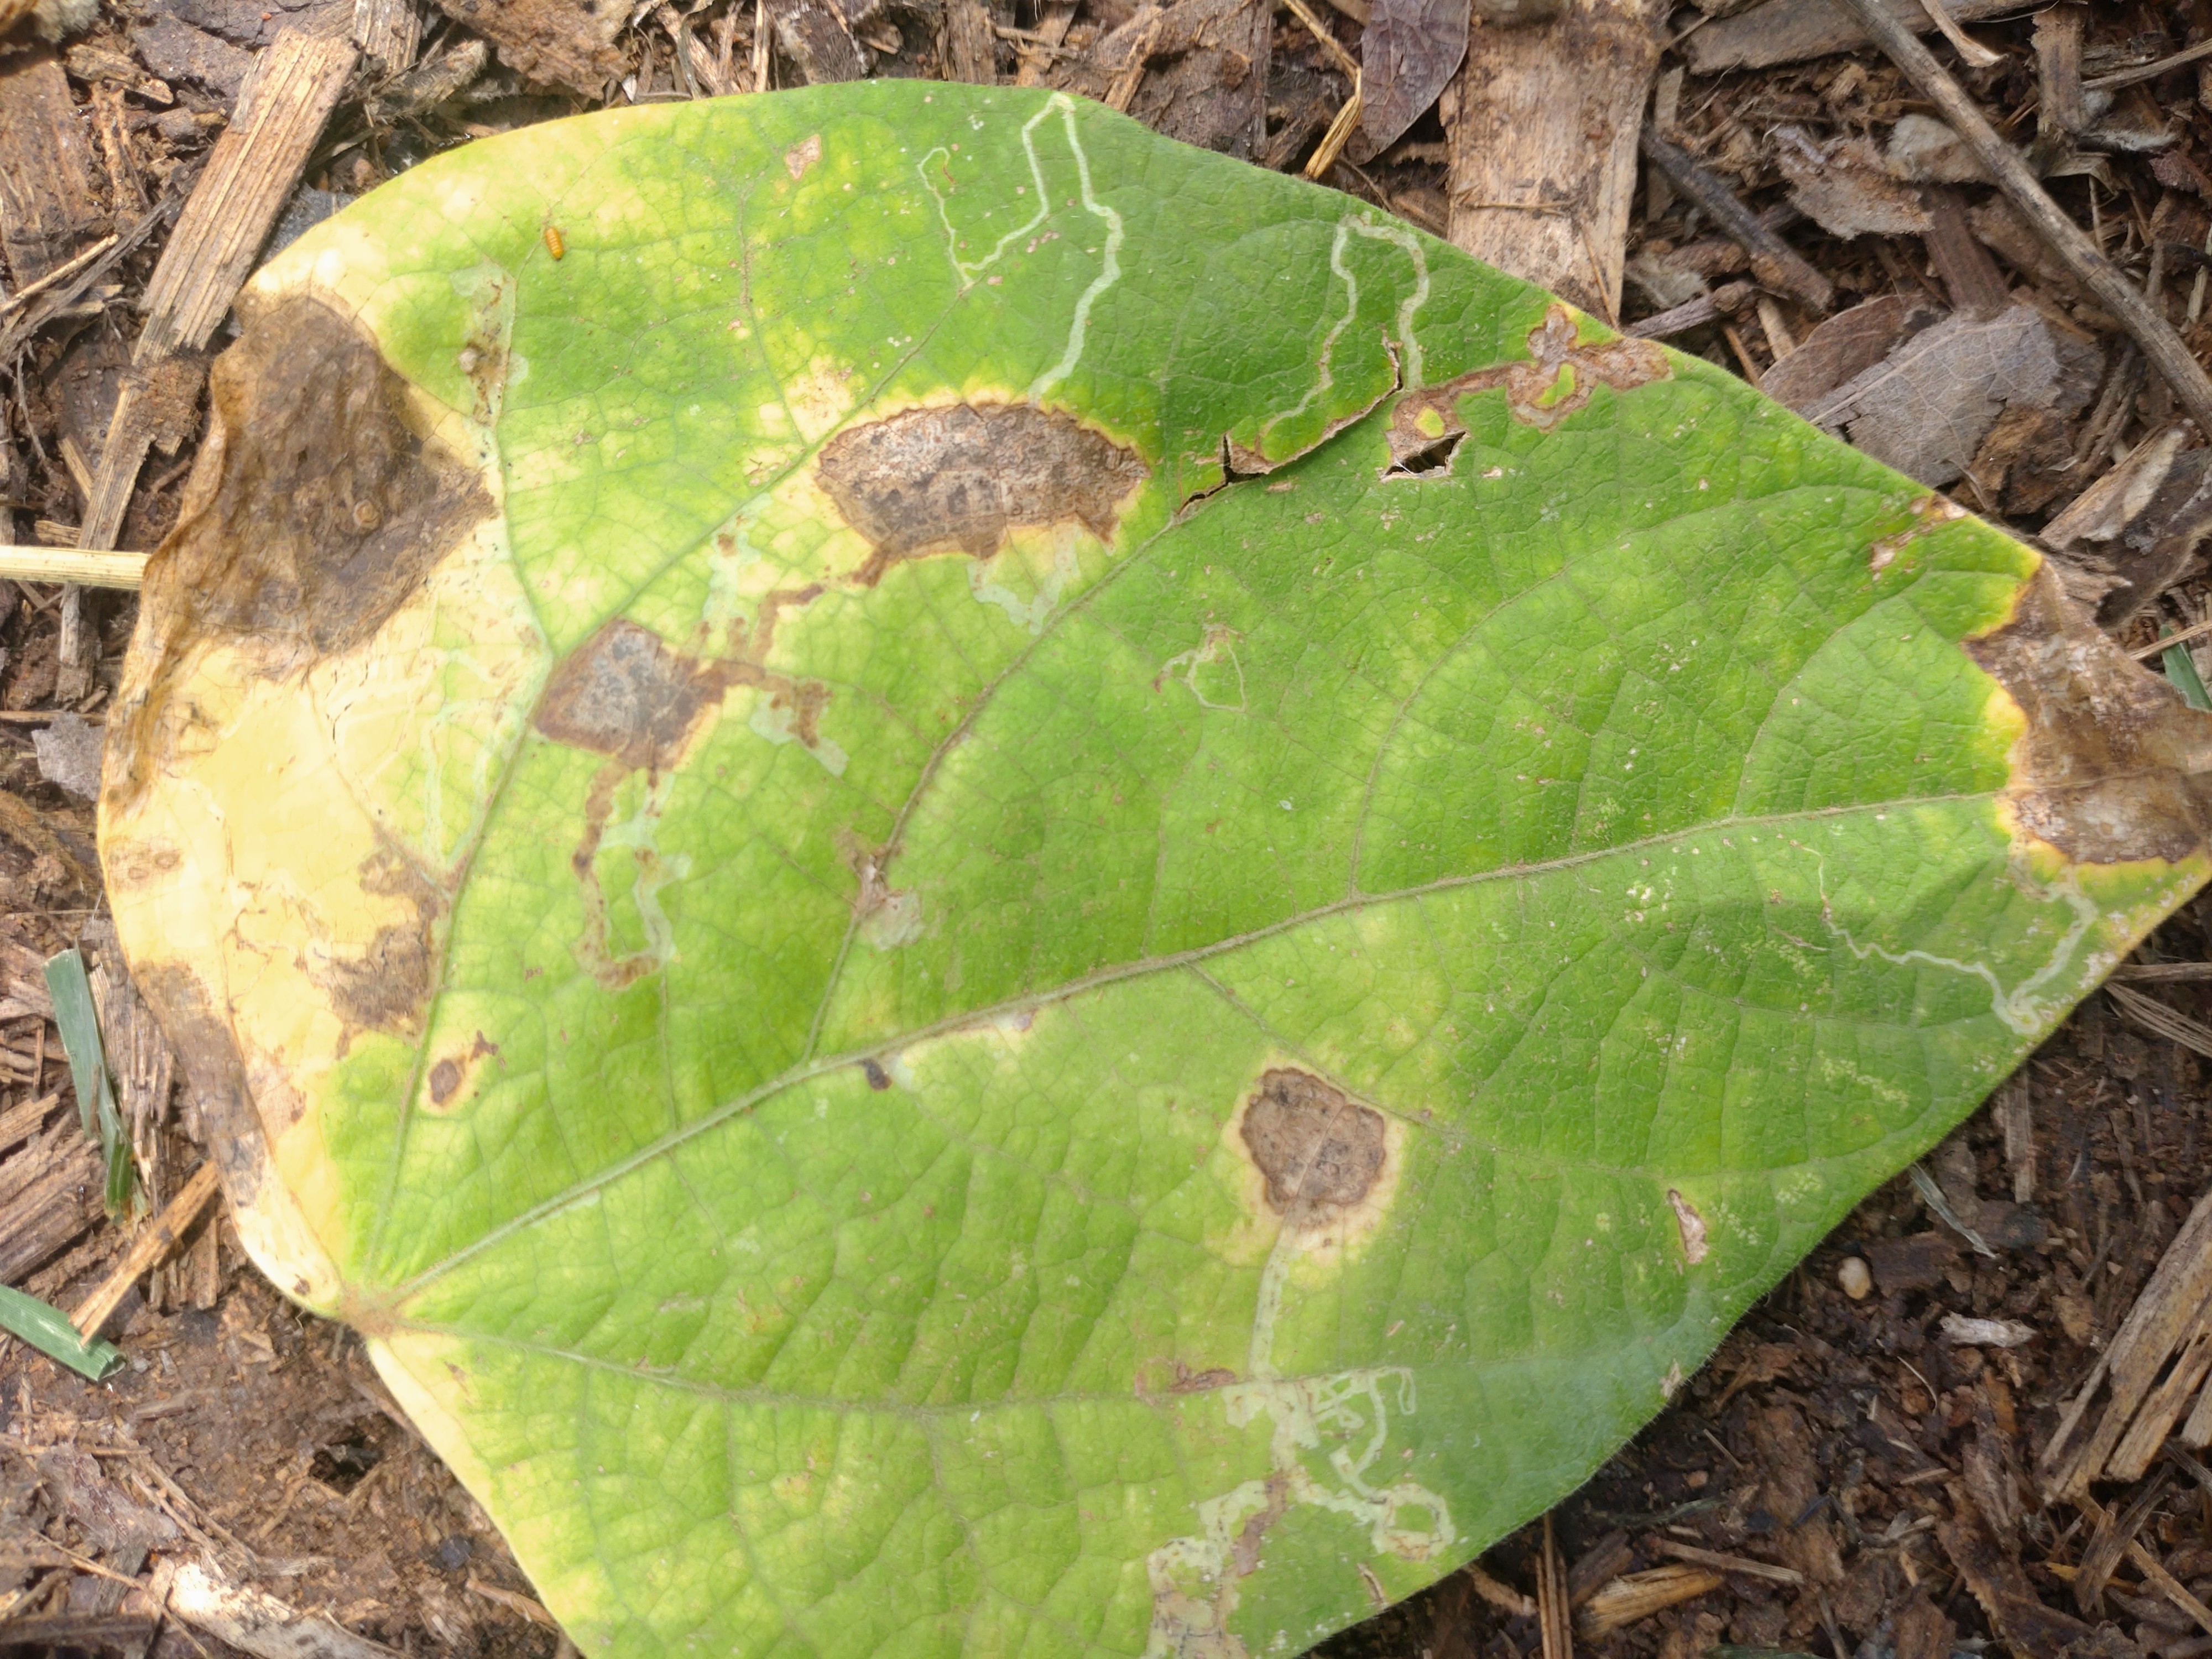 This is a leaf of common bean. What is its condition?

anthracnose
